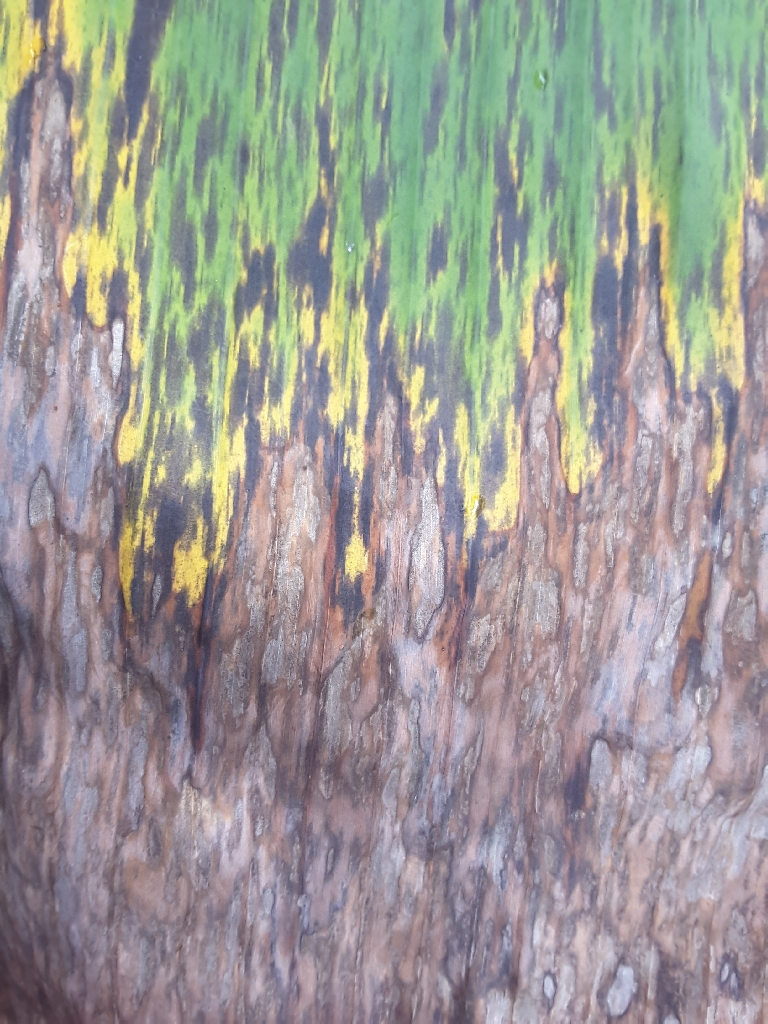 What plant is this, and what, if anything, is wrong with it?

banana, black sigatoka
